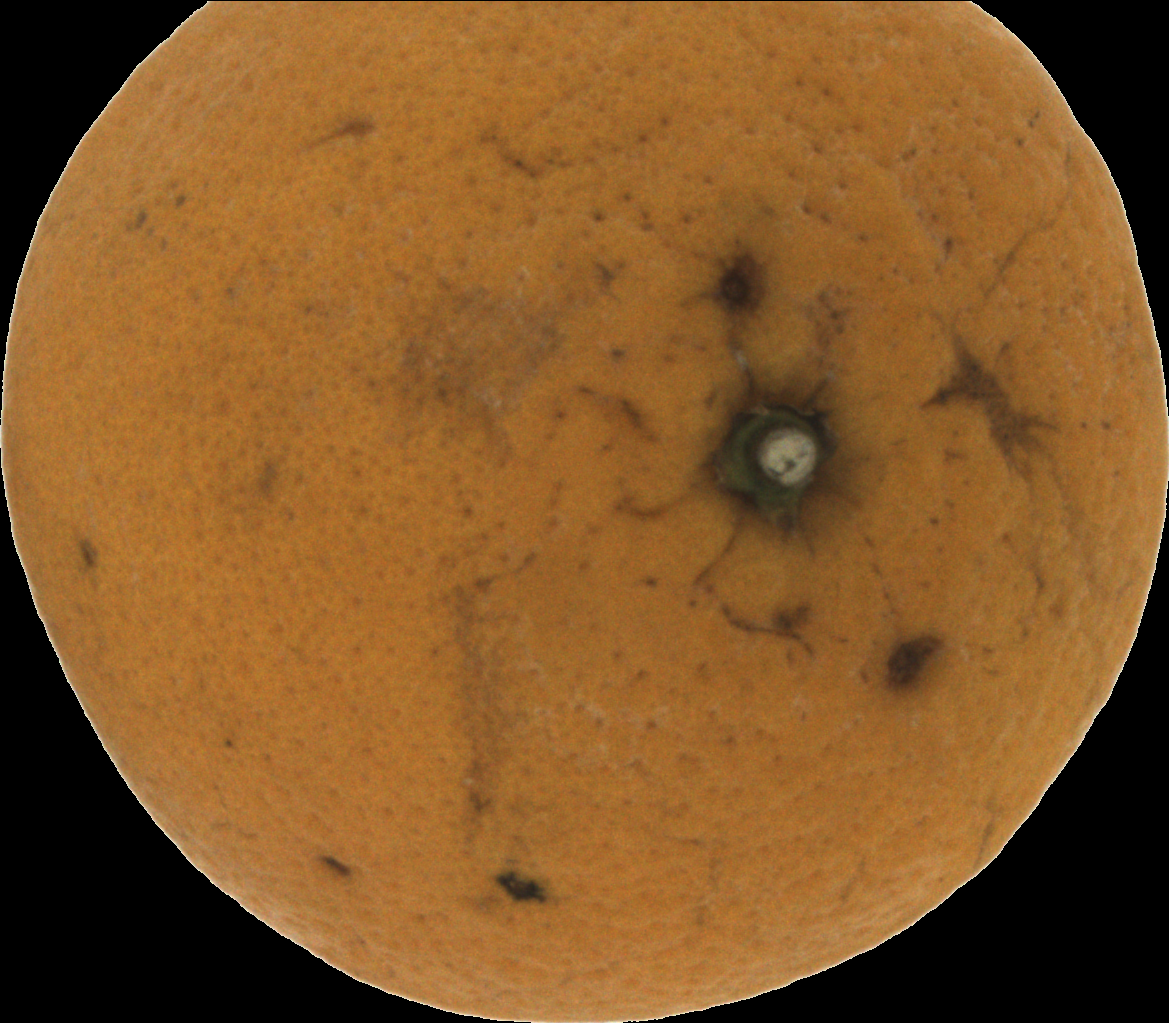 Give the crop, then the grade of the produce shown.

orange, bad
